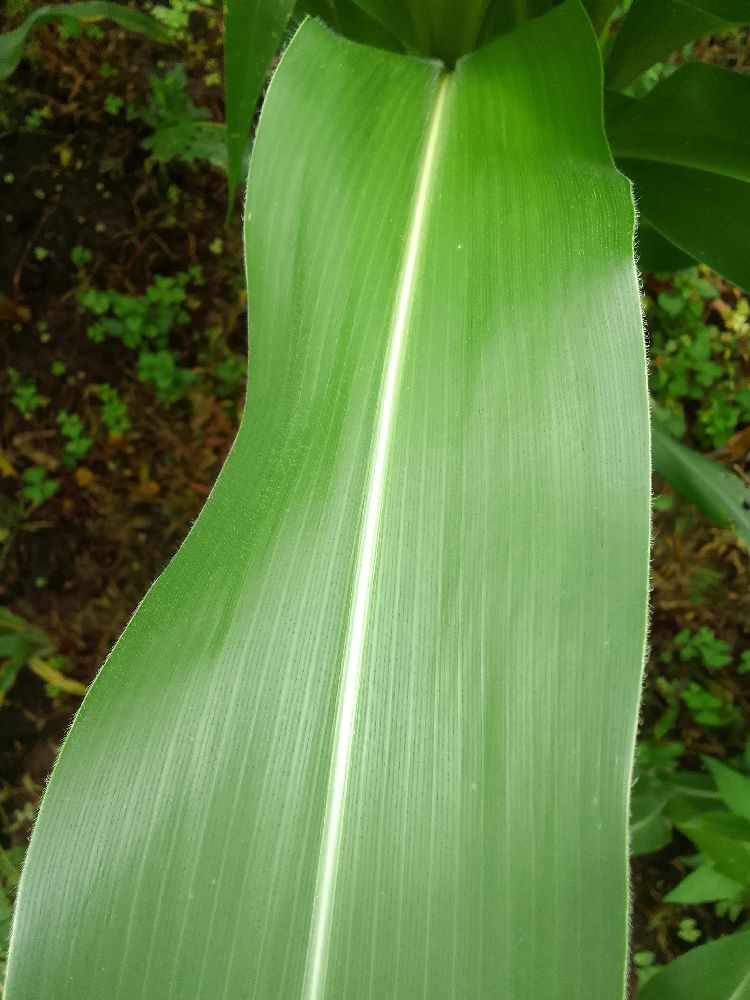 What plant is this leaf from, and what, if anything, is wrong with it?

maize, healthy
